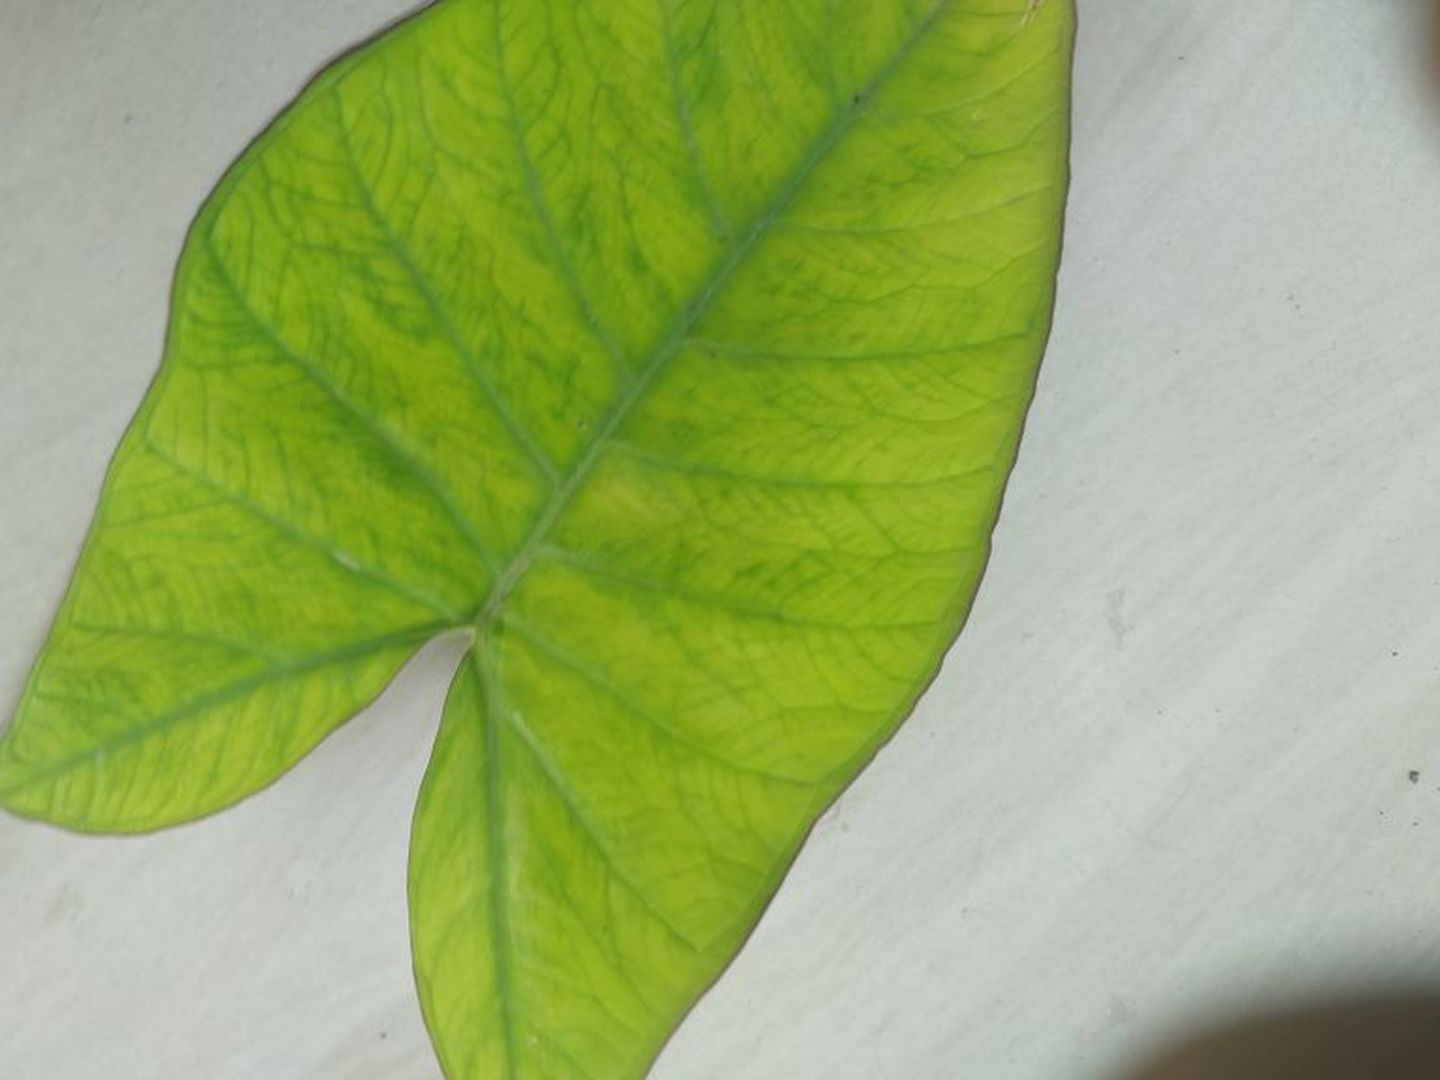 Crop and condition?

taro, mosaic
